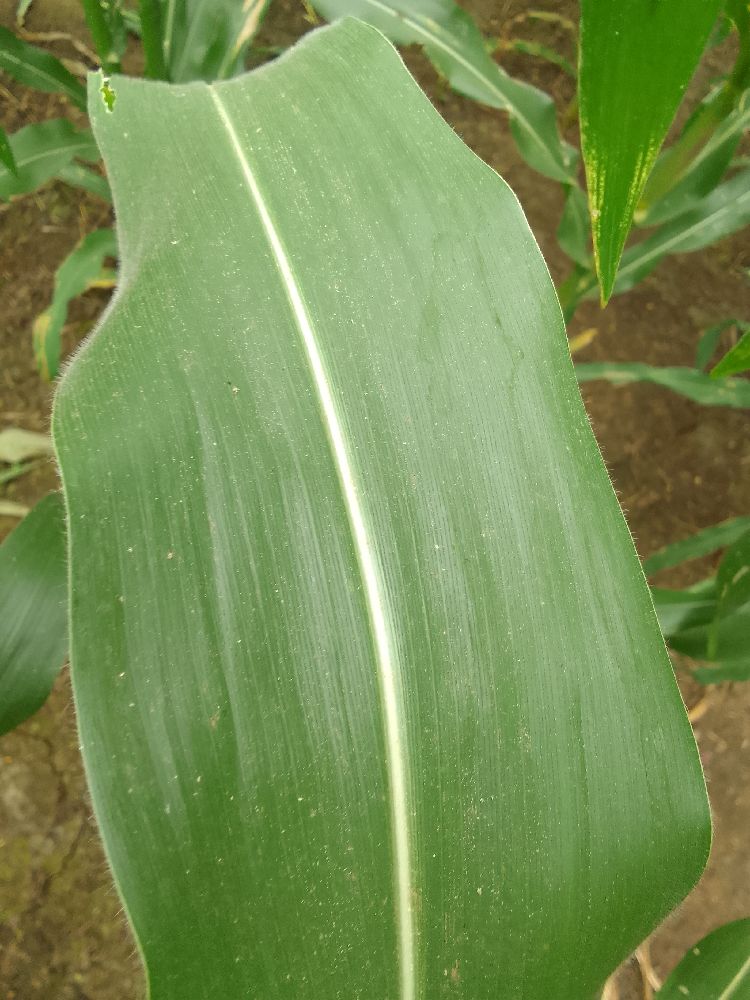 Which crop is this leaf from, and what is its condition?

maize, healthy
